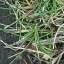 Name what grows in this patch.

grass
